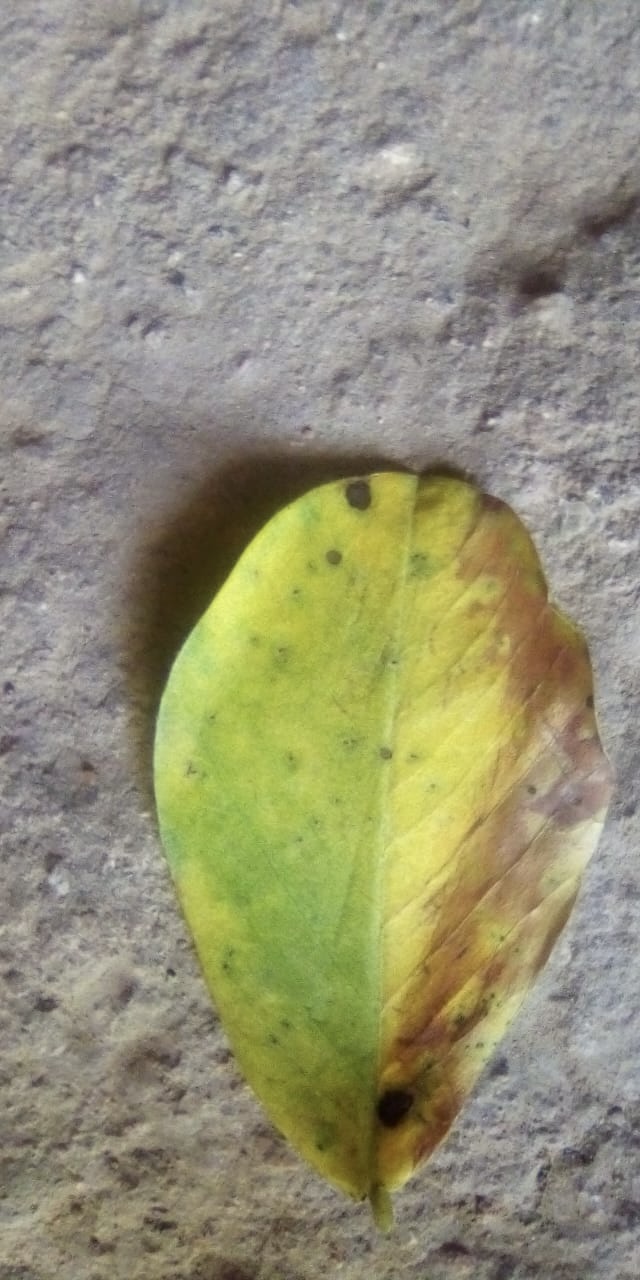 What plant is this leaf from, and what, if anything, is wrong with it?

peanut, groundnut rosette virus
